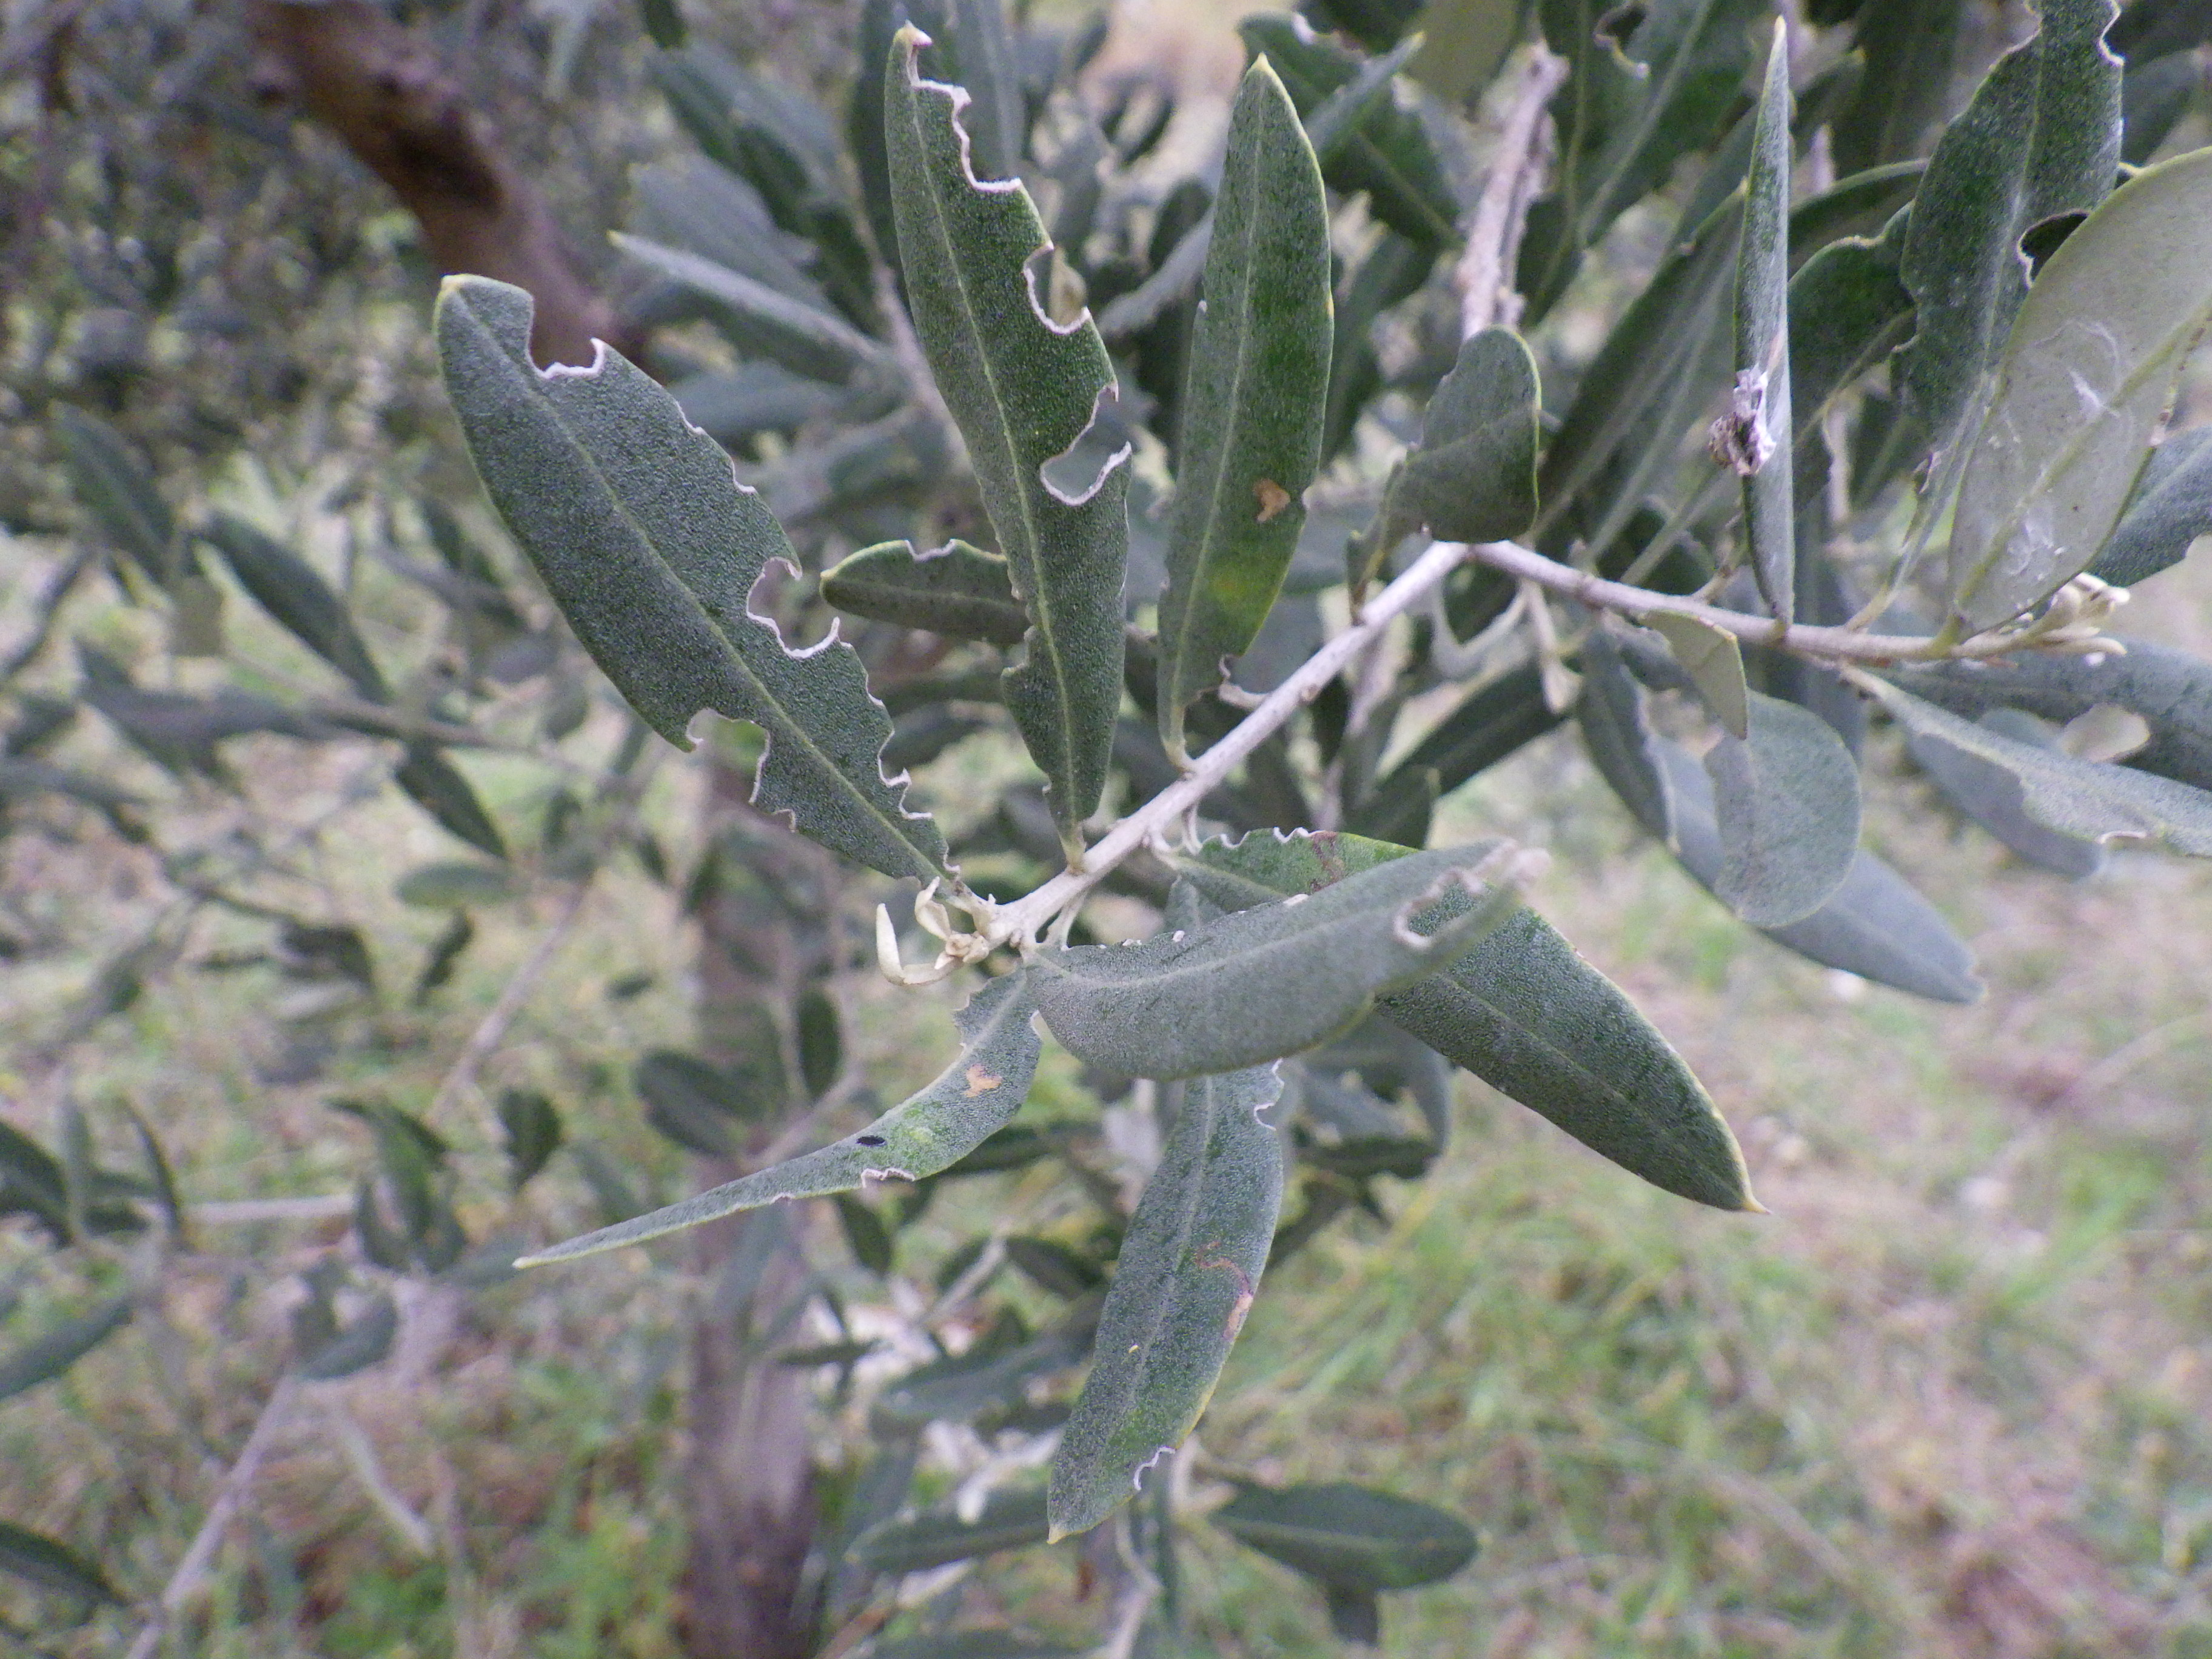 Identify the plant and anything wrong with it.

olive, weevil
